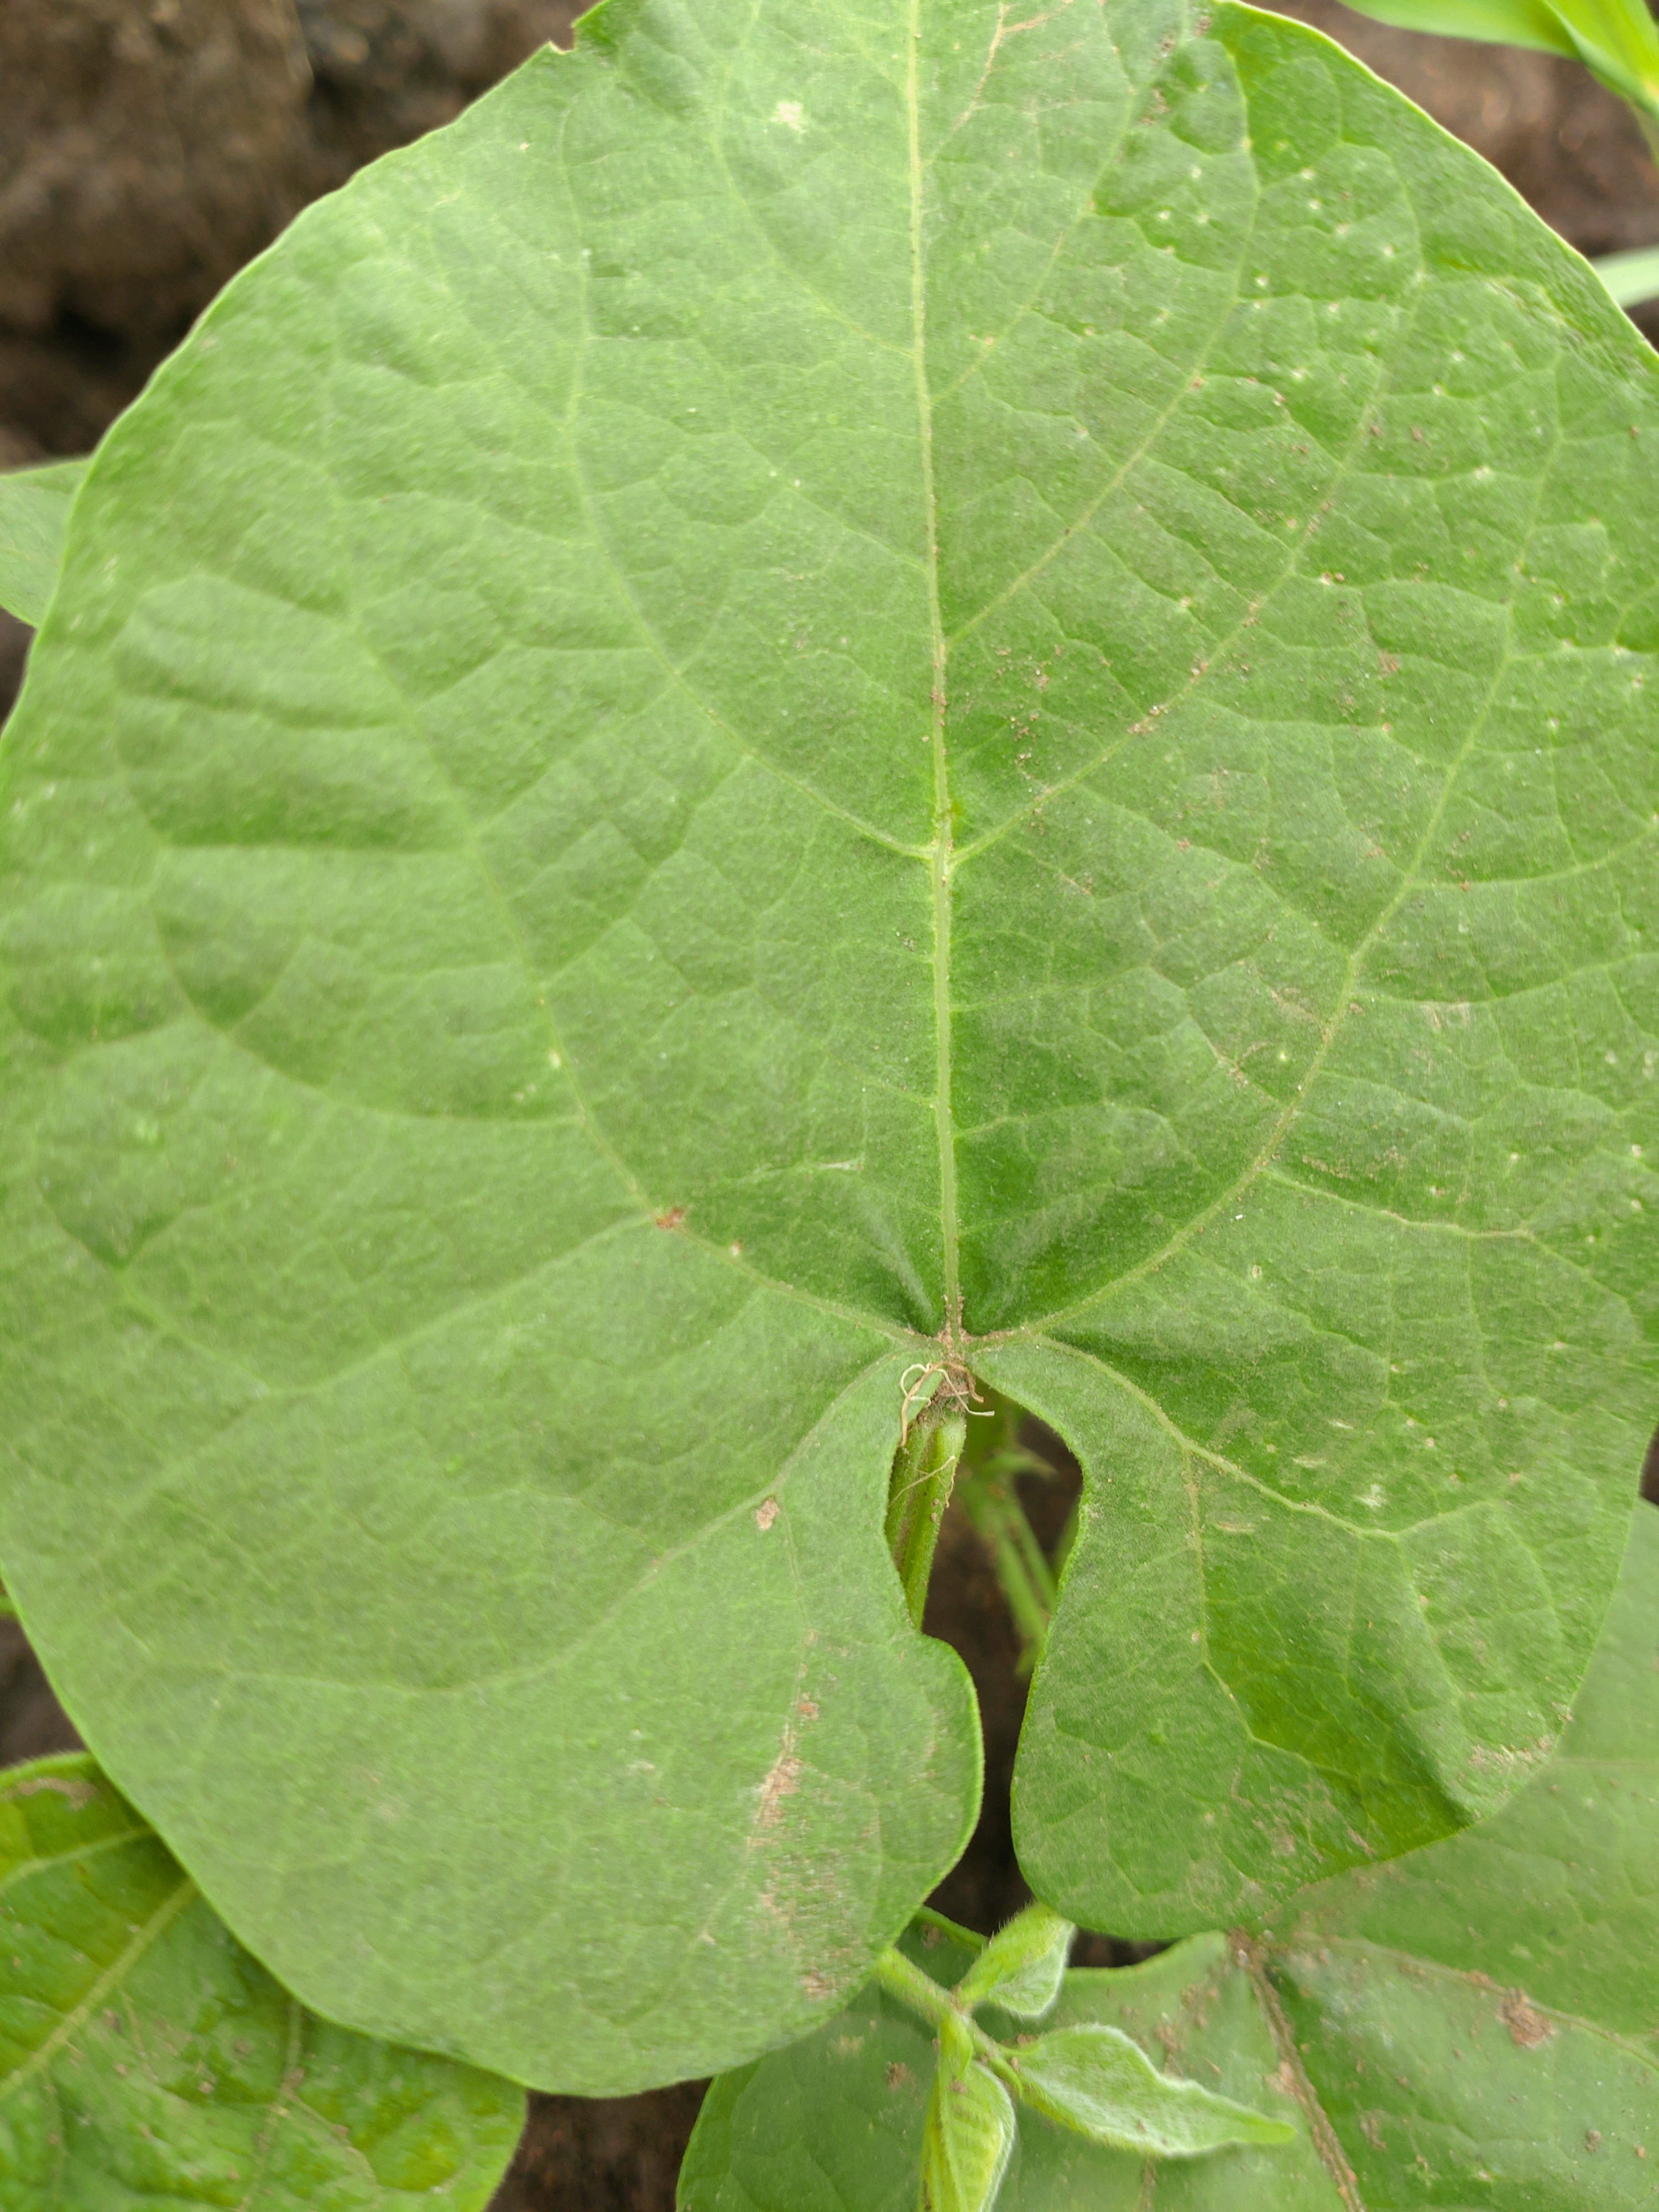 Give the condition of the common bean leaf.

healthy
